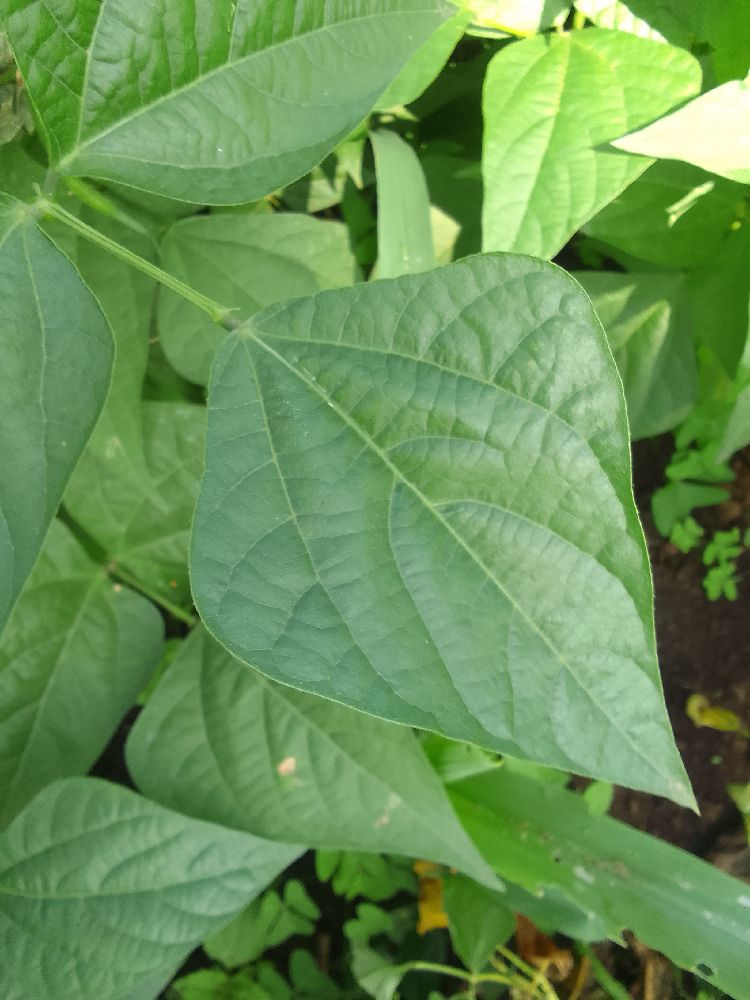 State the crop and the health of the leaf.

common bean, healthy
